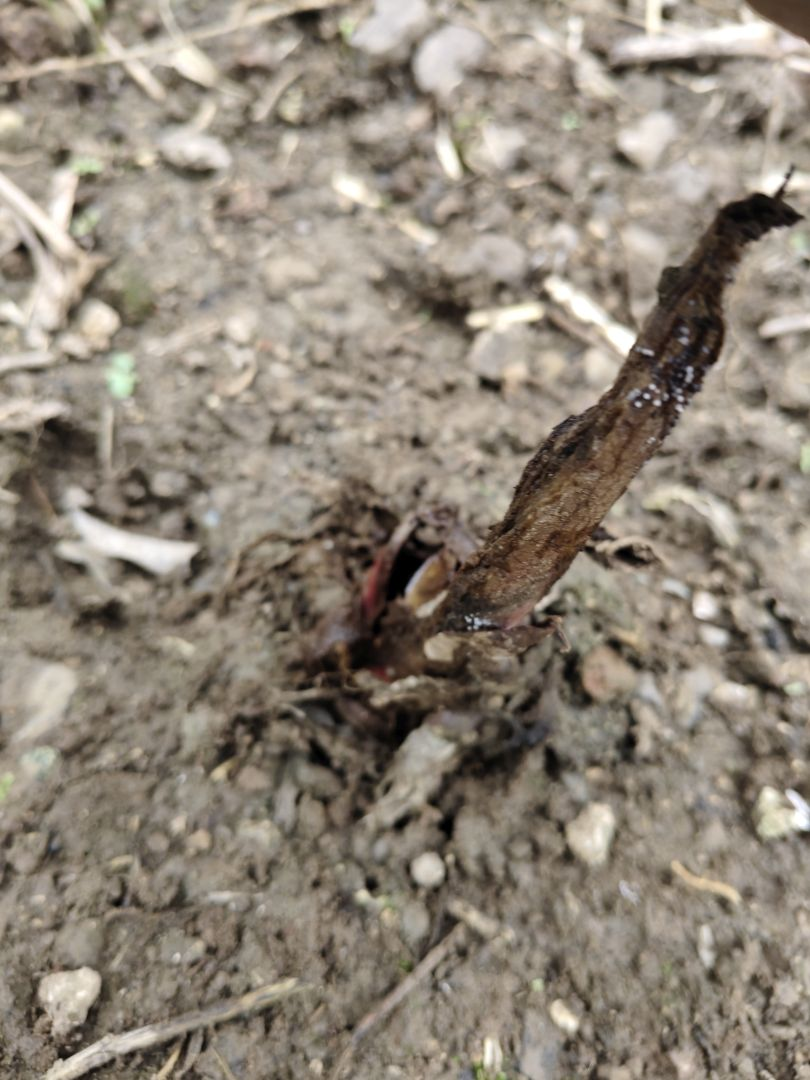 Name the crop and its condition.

taro, root rot
